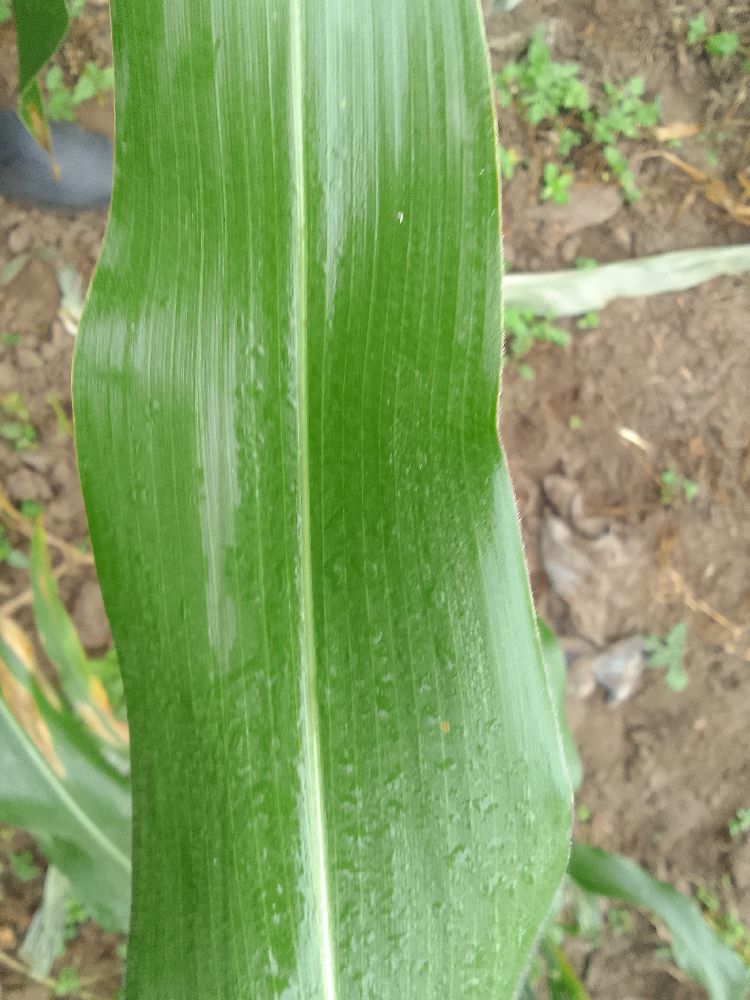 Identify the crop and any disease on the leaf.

maize, healthy
